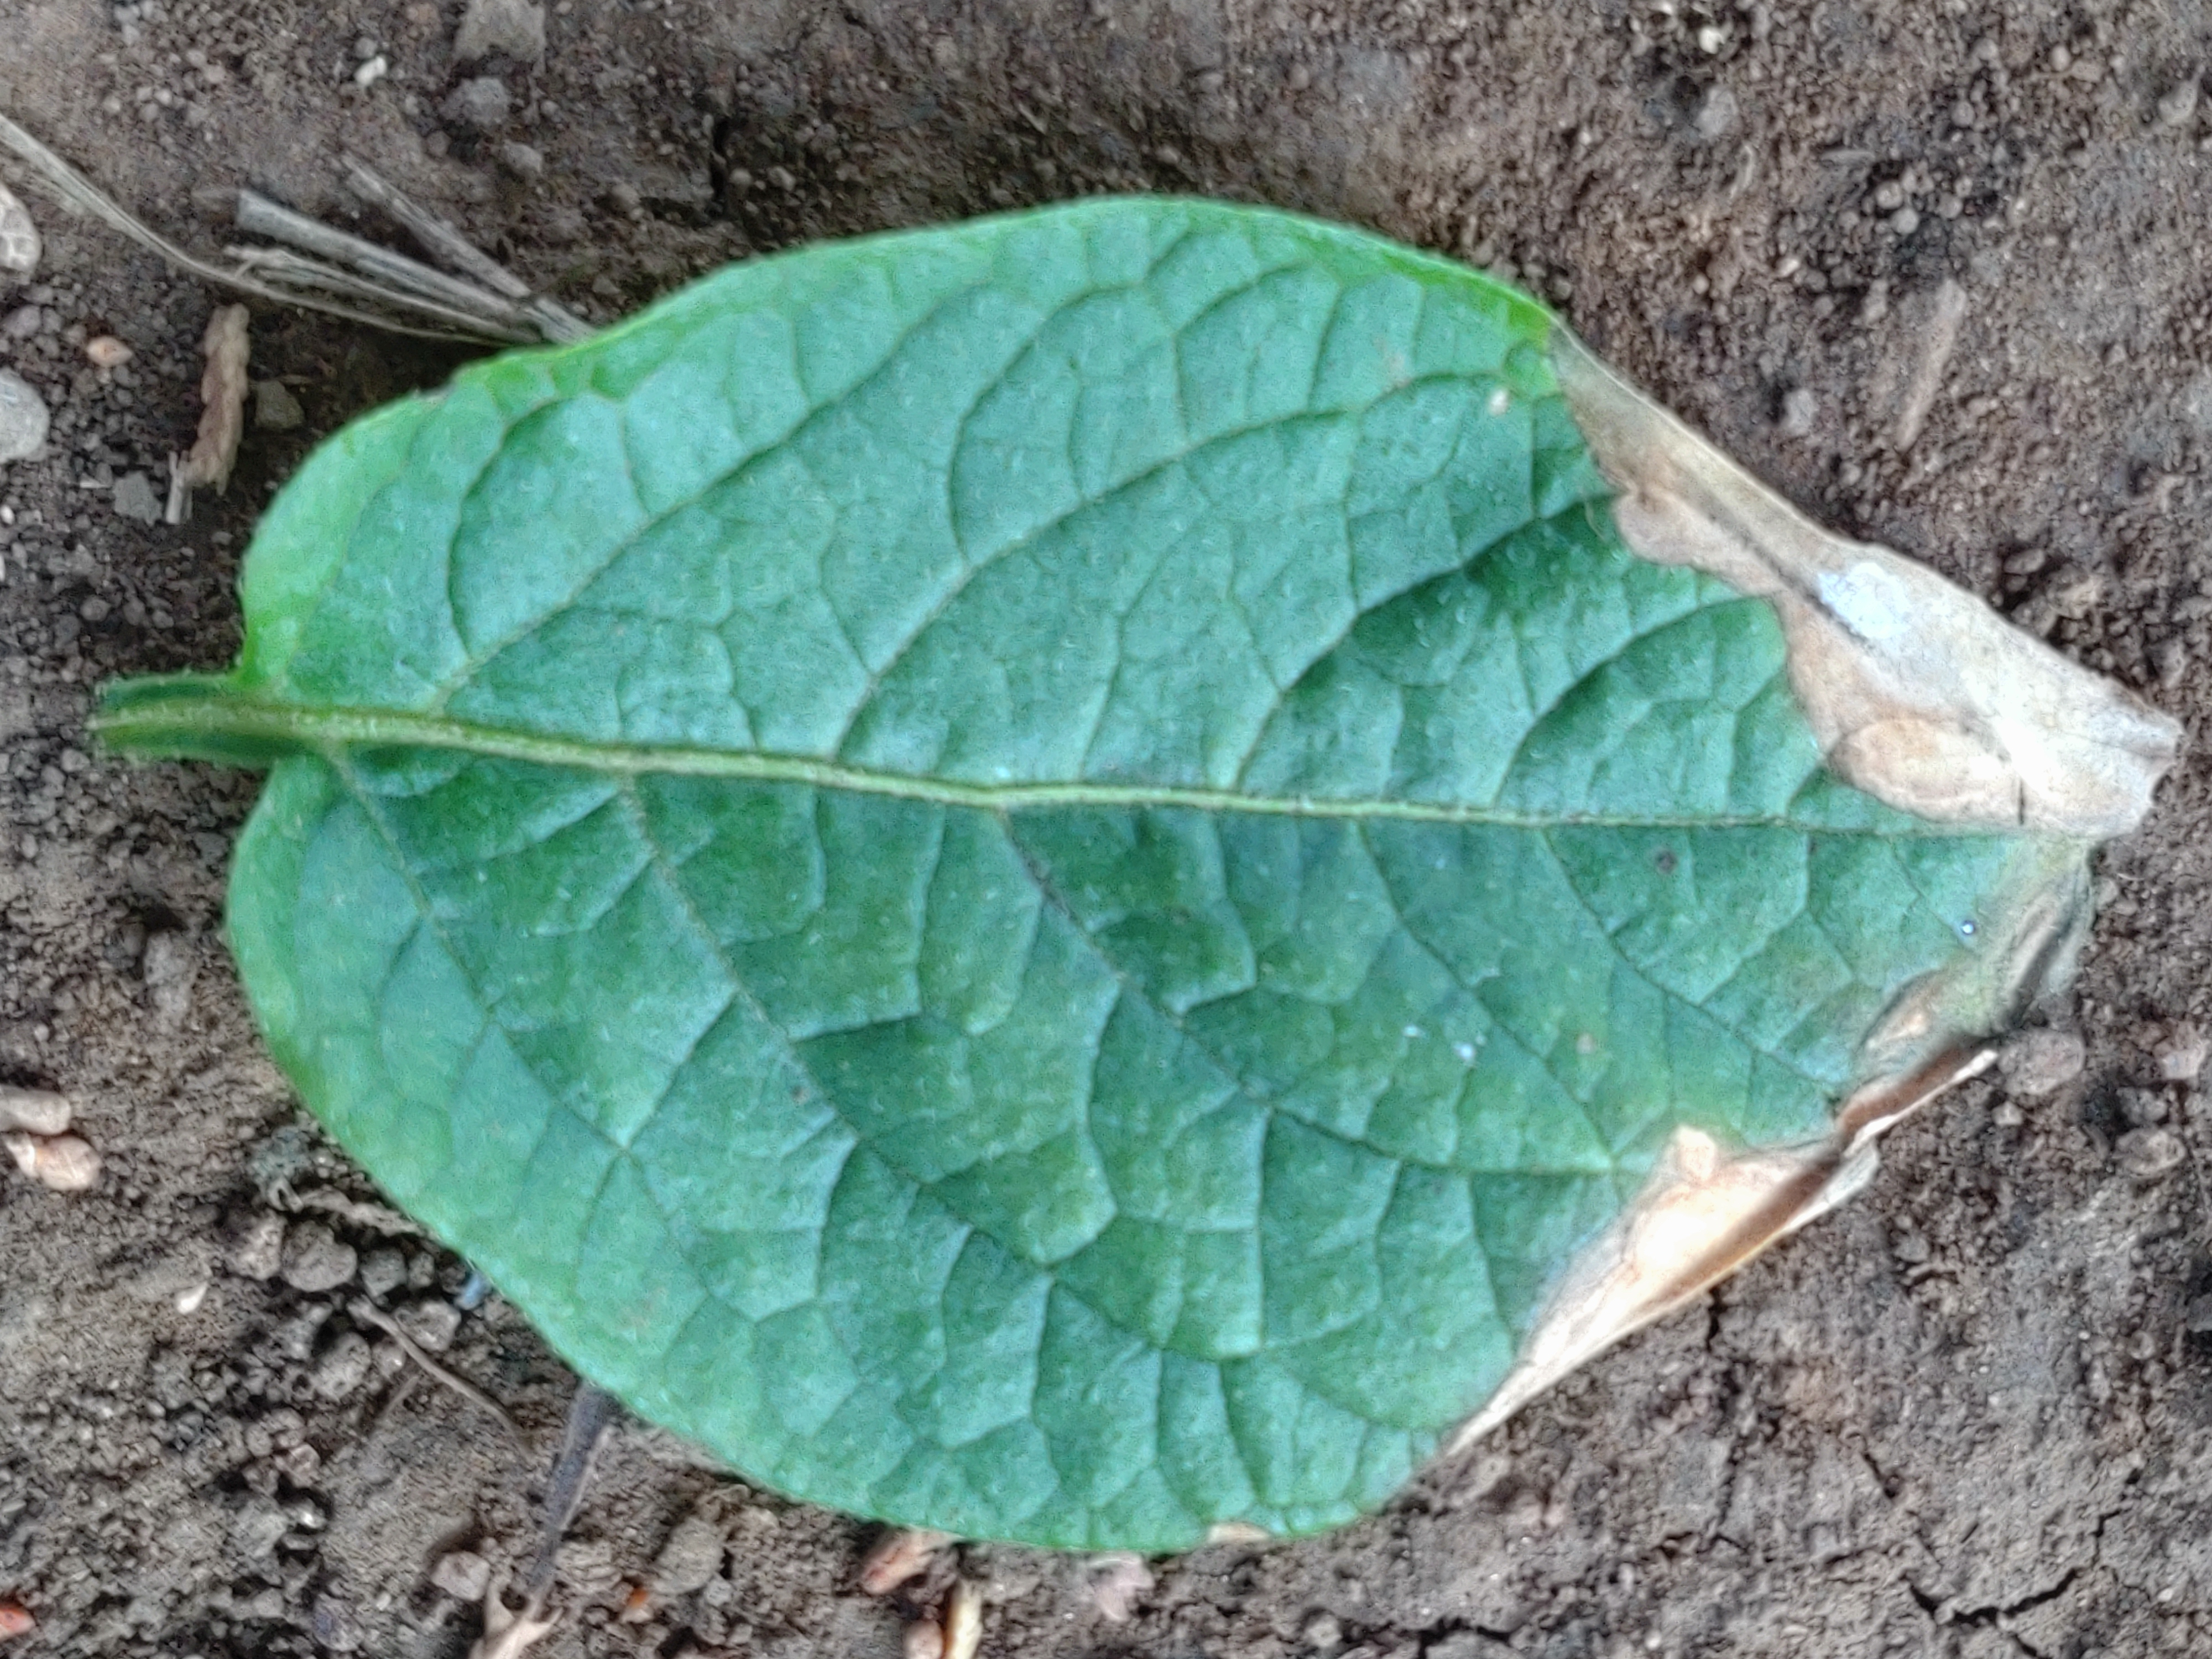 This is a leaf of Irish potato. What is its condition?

early blight
